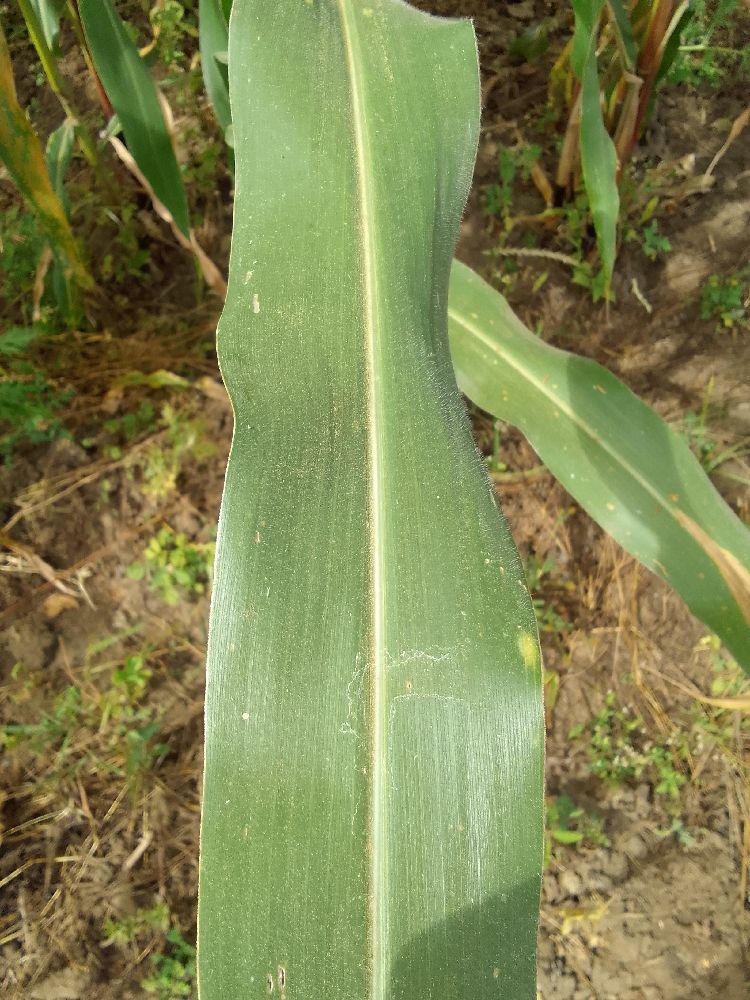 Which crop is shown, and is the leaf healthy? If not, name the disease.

maize, healthy
